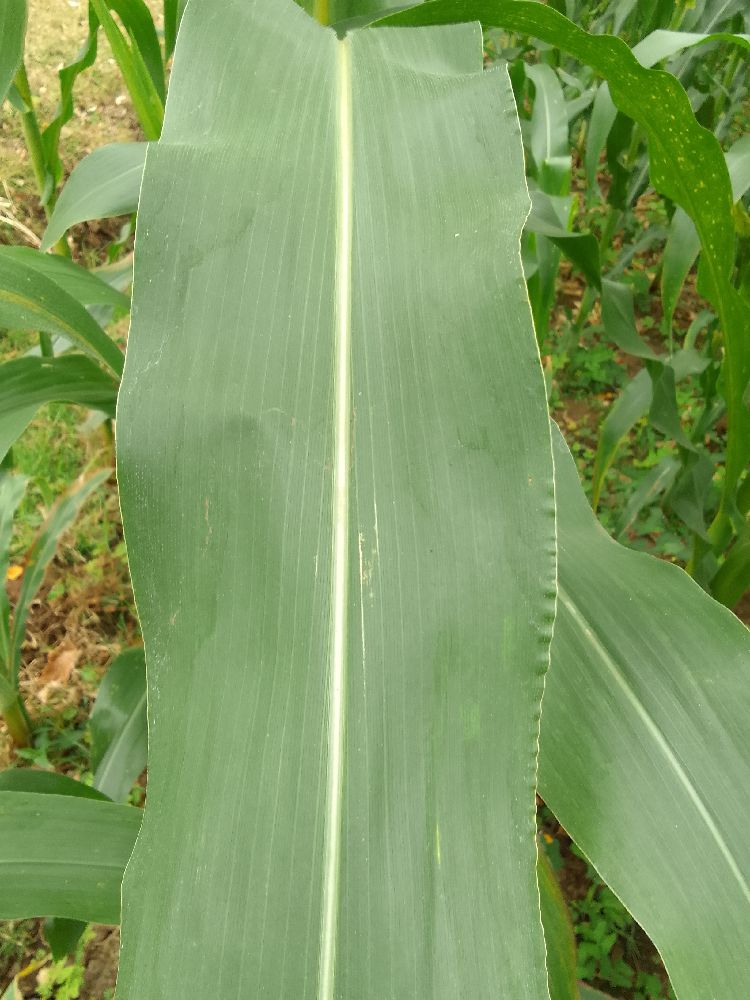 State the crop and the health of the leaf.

maize, healthy
